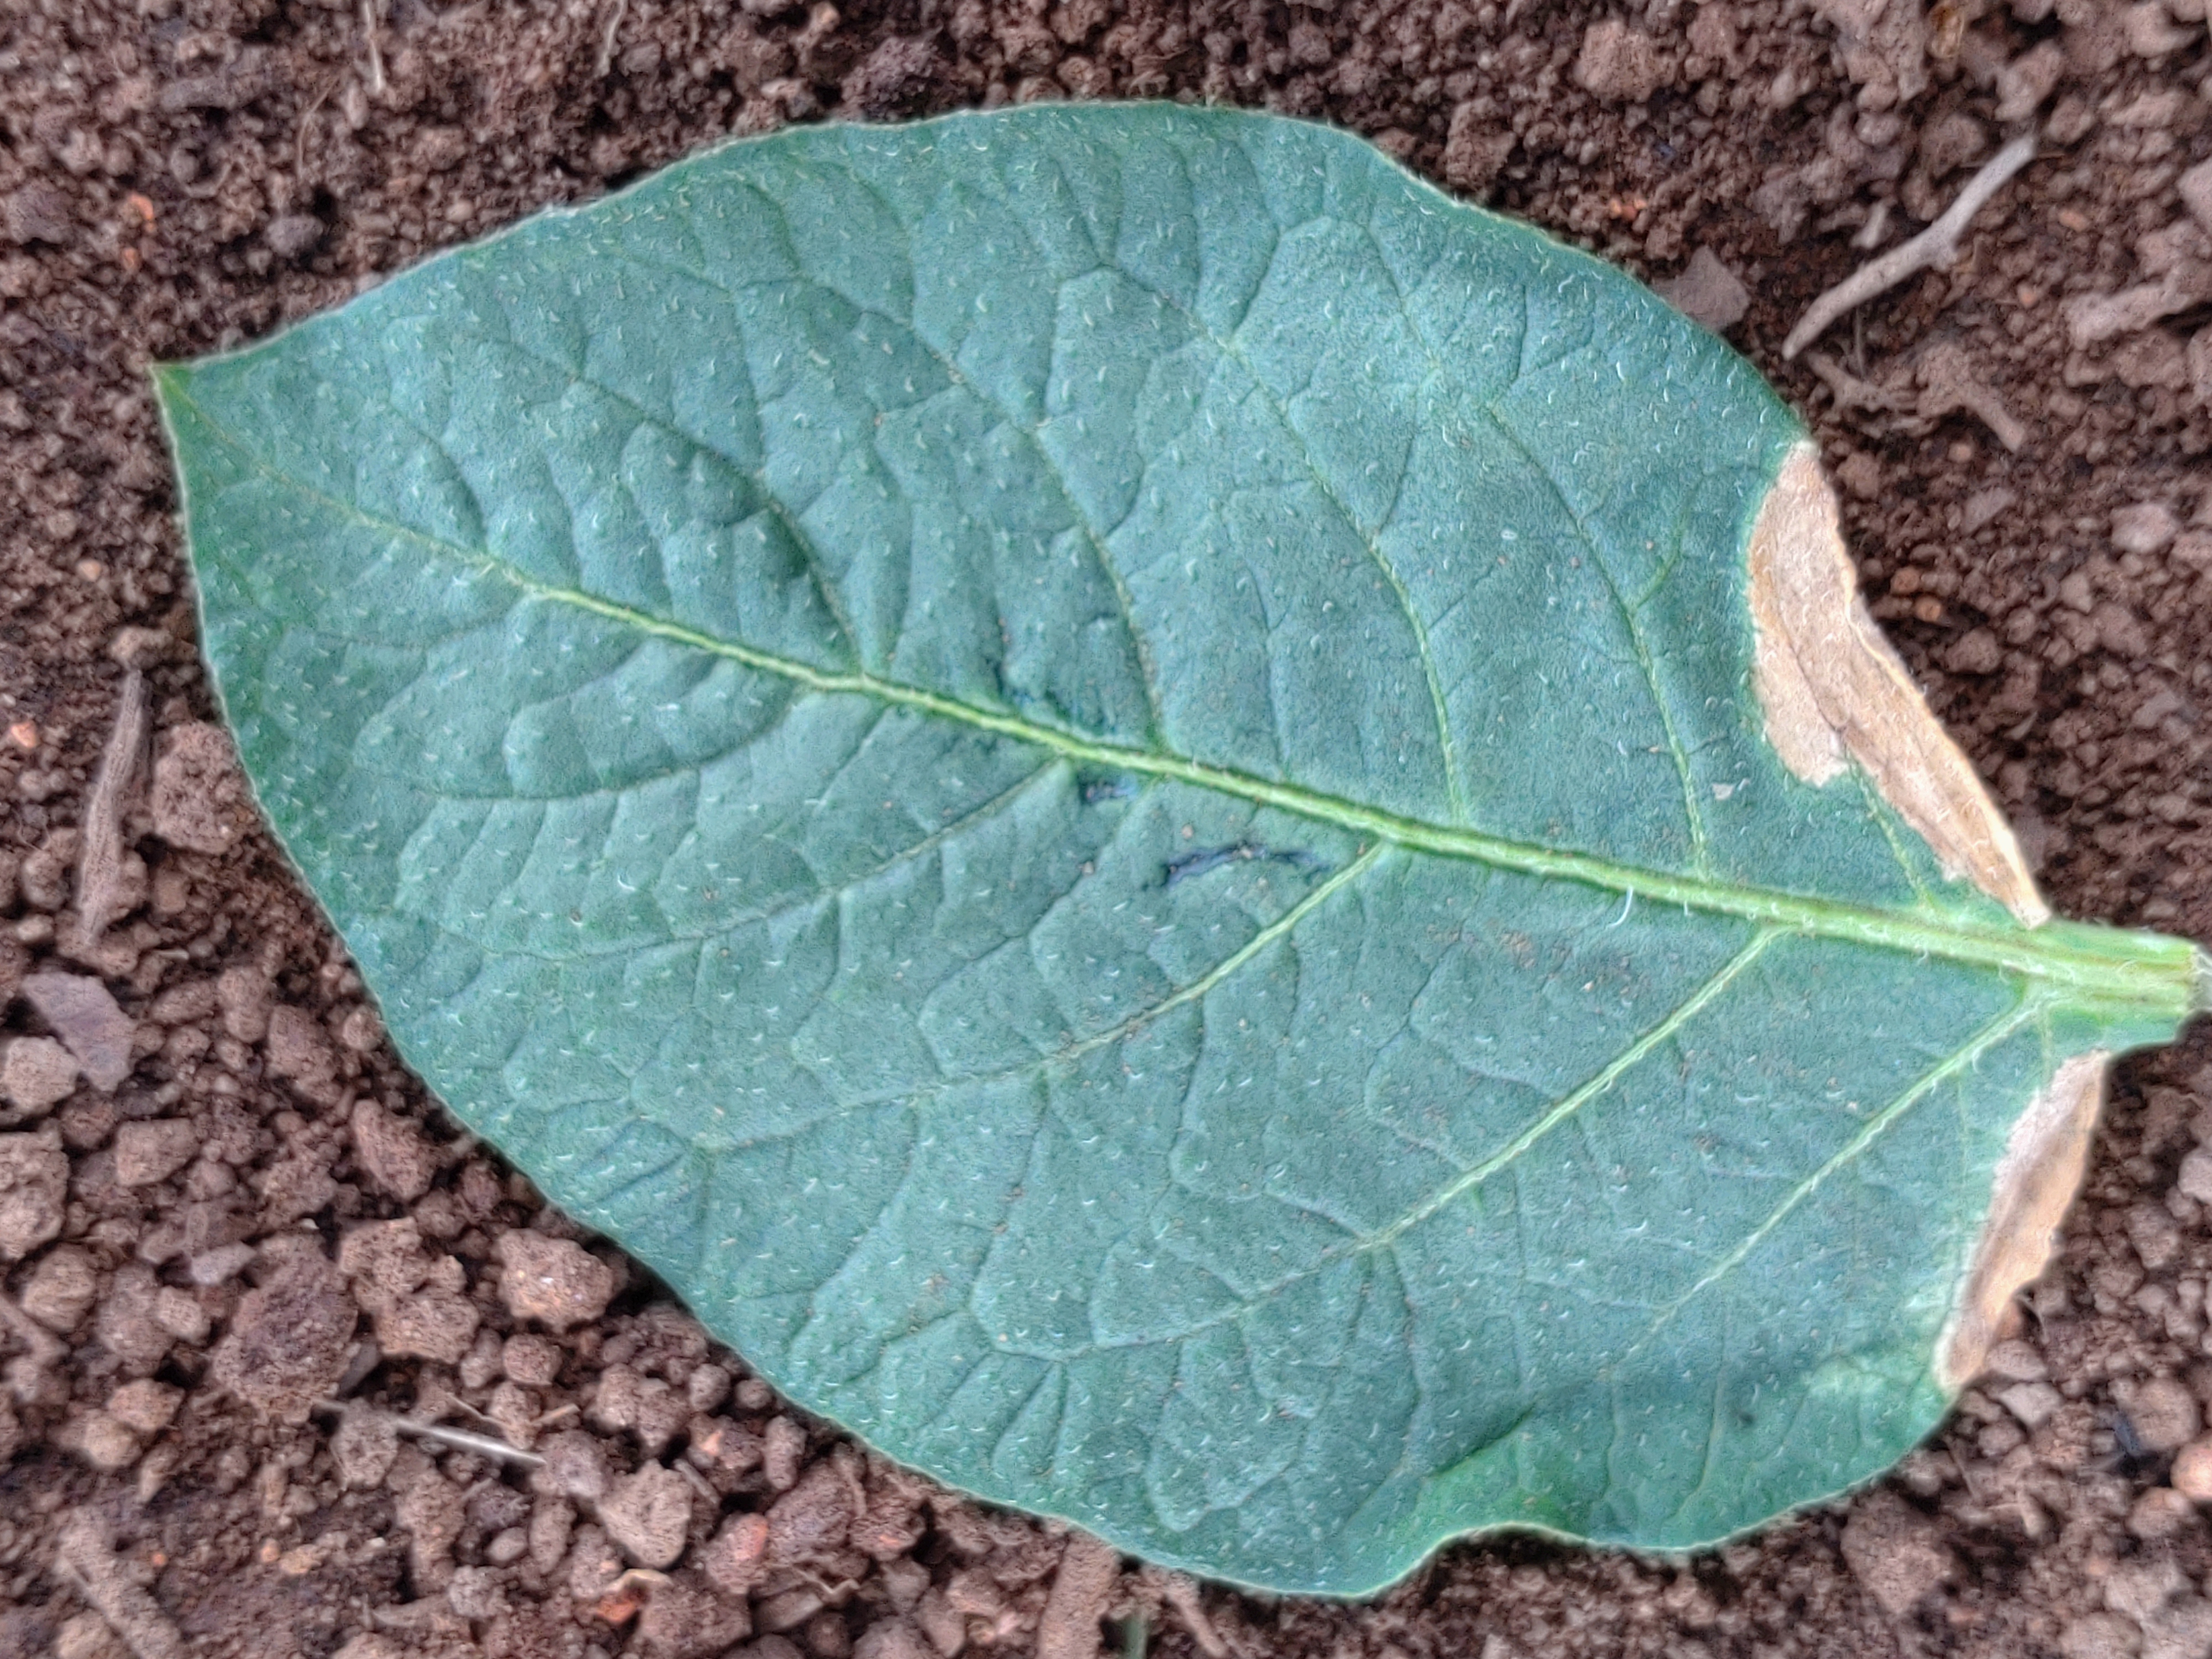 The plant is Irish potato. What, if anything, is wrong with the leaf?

early blight
